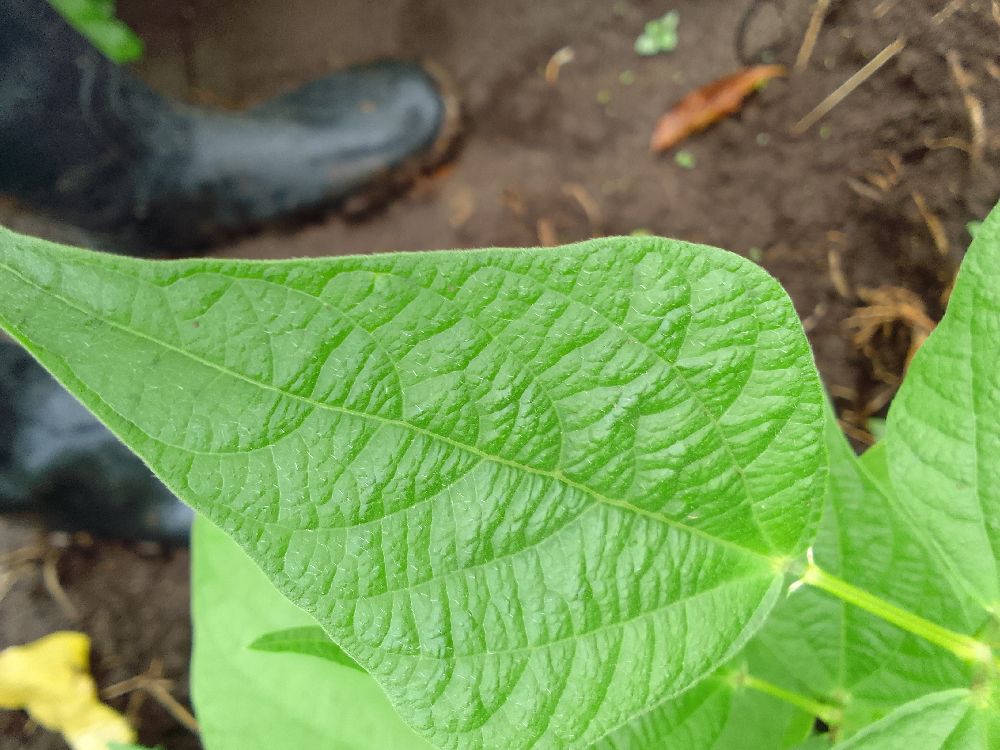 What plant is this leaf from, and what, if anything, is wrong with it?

common bean, healthy
